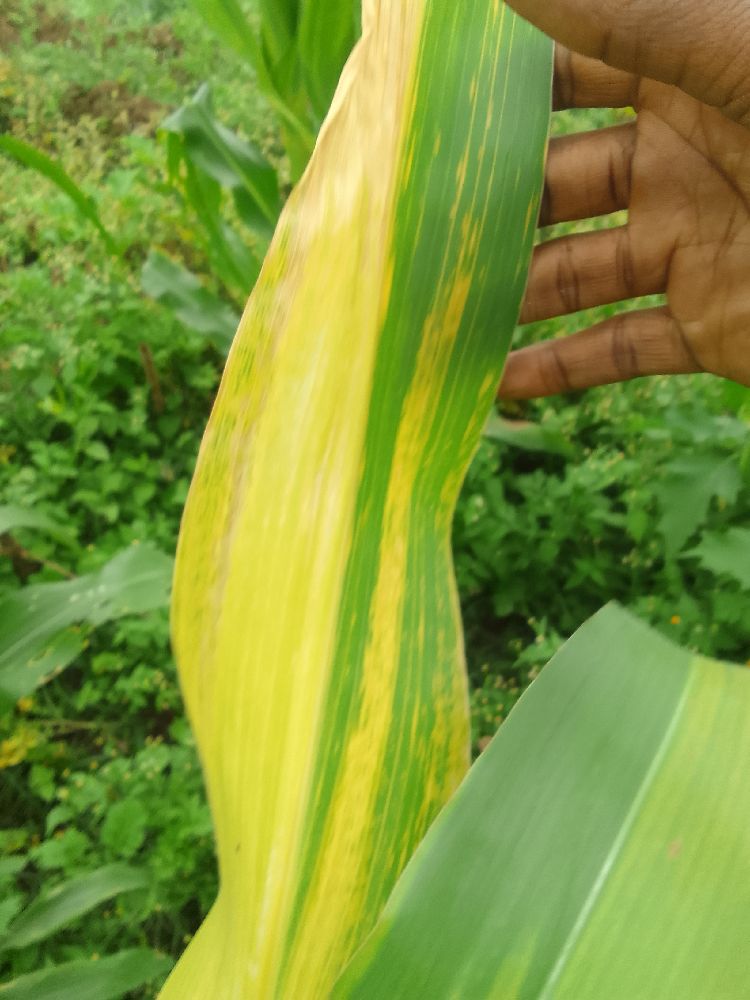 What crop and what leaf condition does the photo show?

maize, maize lethal necrosis
